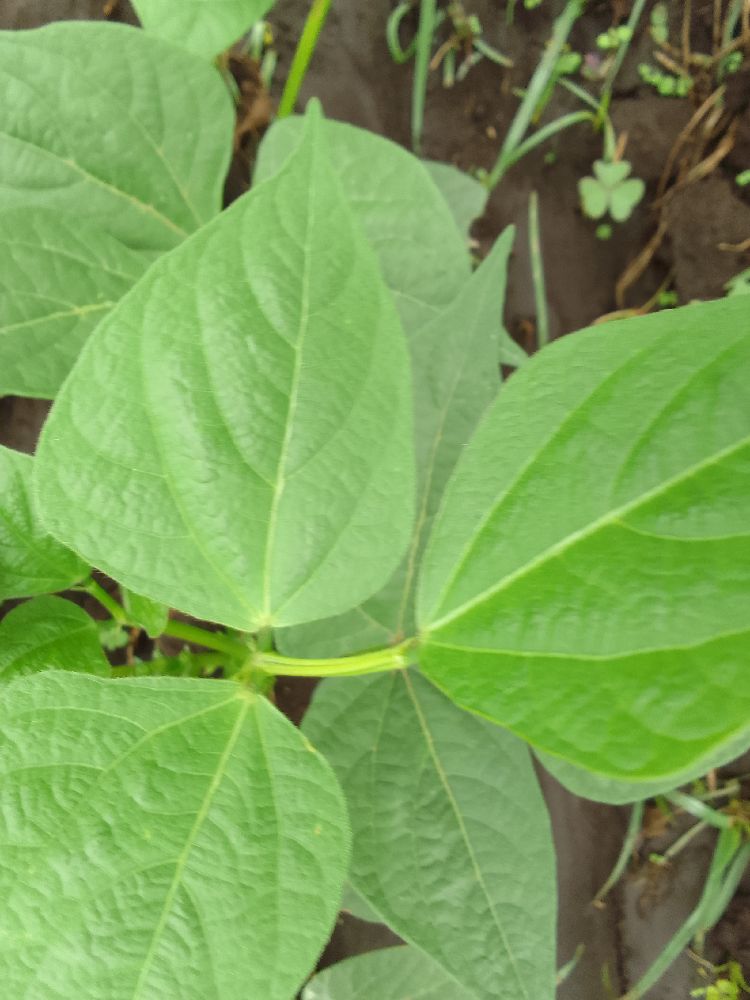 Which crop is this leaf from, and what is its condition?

common bean, healthy
